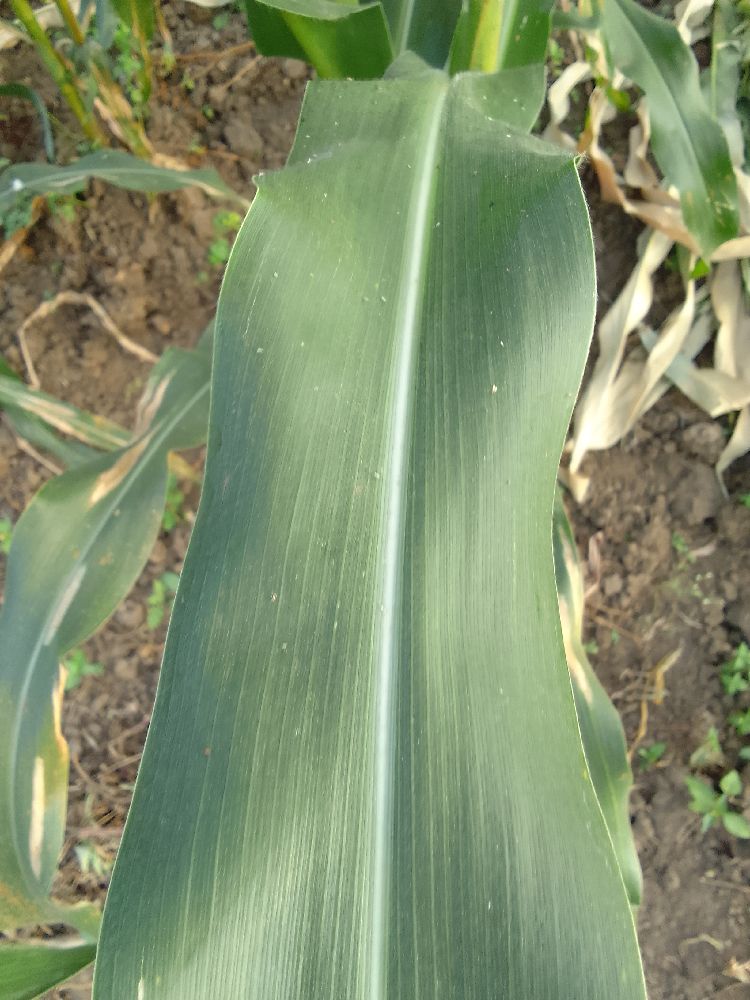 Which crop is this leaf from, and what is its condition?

maize, healthy
